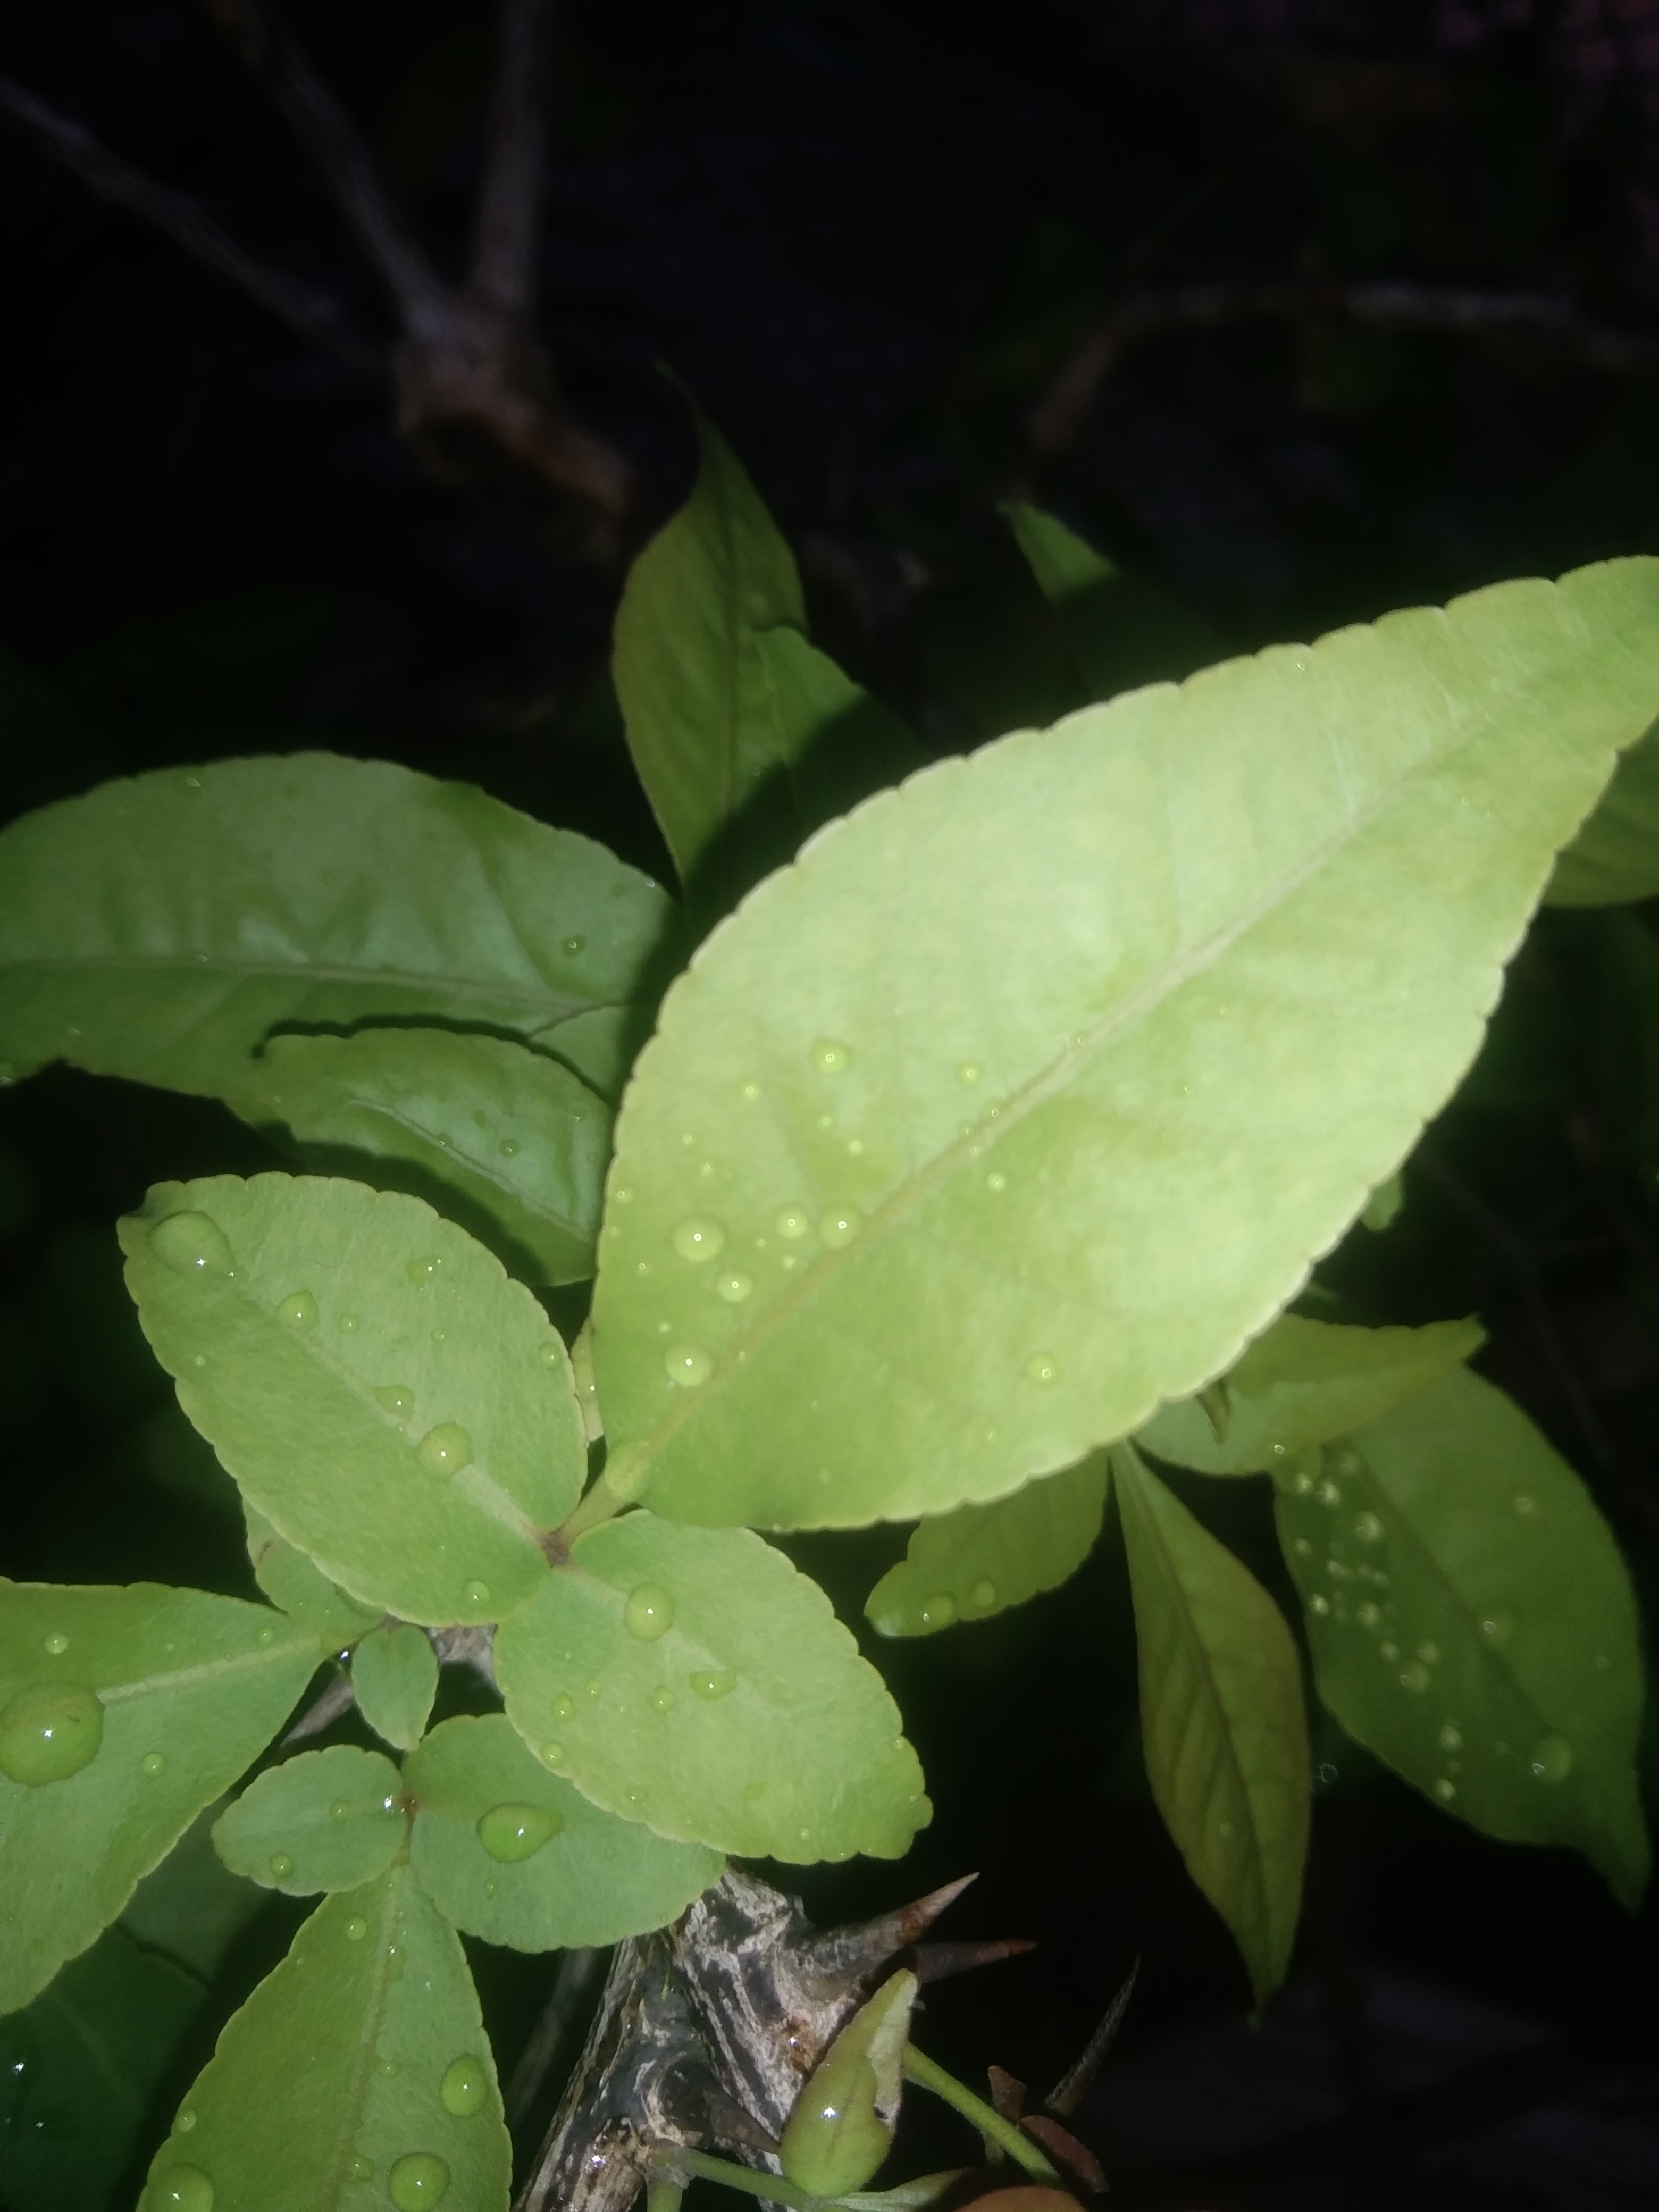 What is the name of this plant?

wood apple
